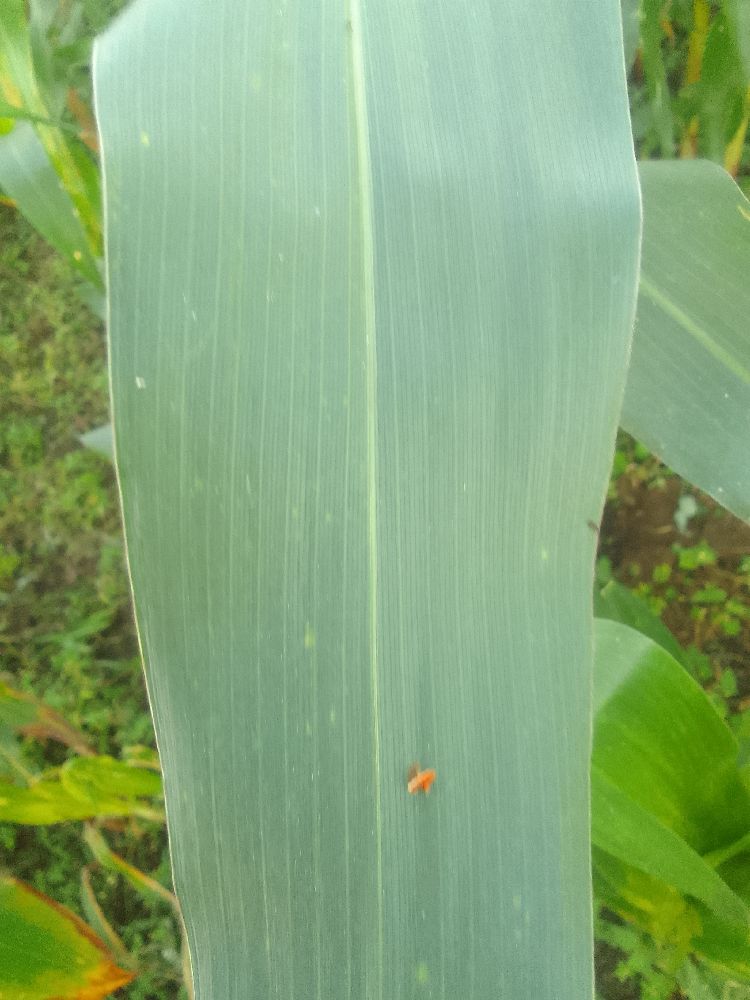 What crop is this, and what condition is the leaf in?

maize, healthy
